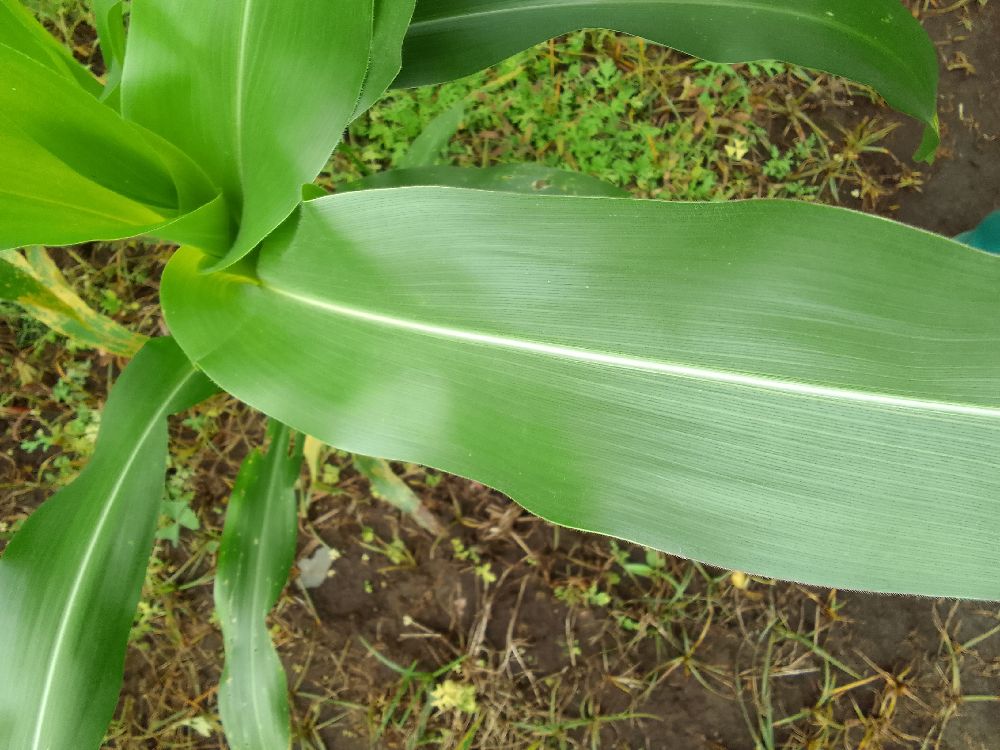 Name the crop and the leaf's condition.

maize, healthy
